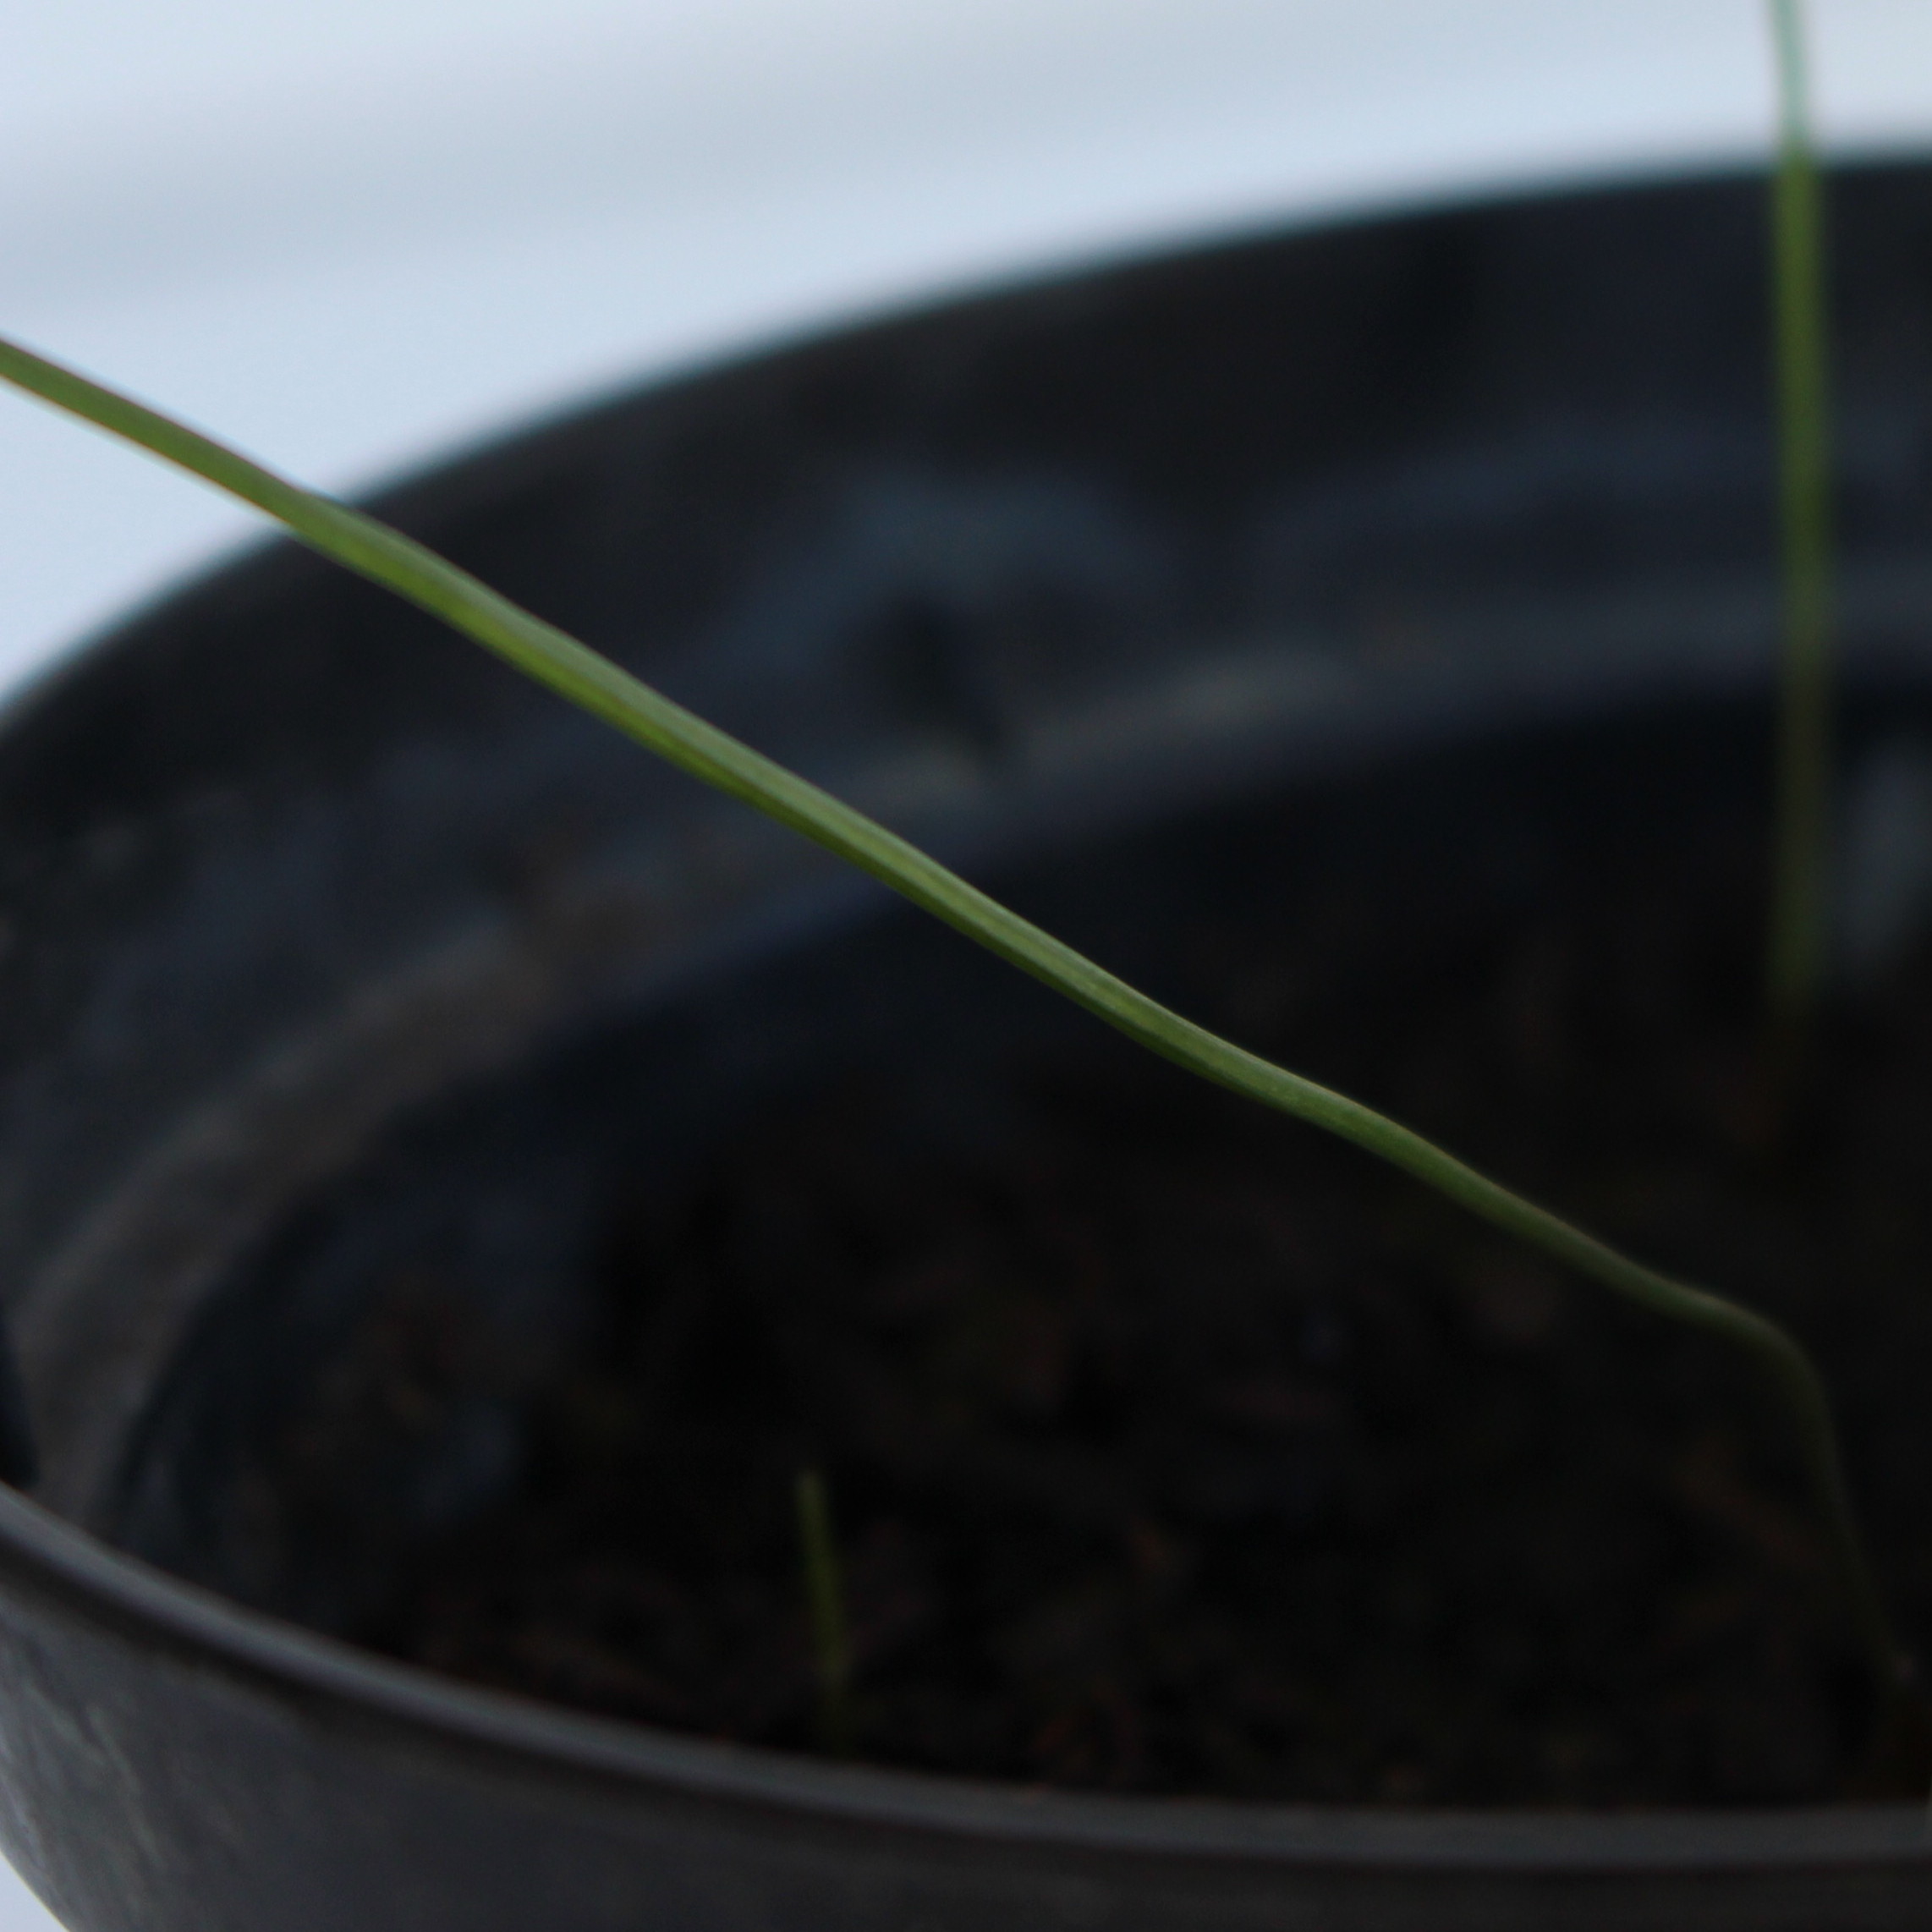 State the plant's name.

Lolium multiflorum
